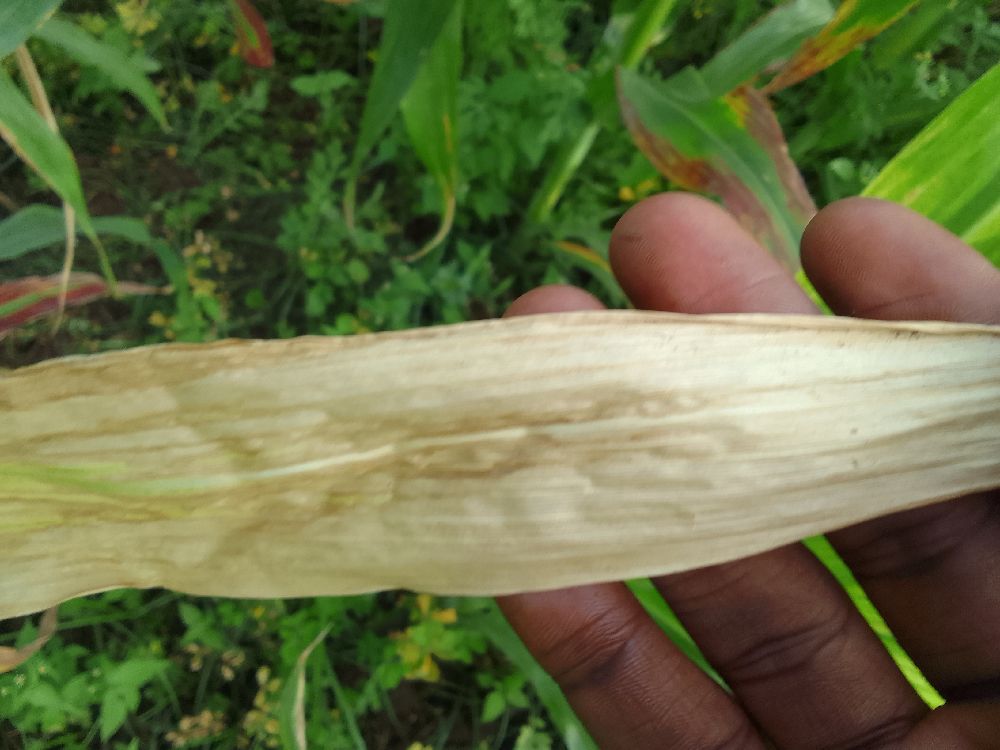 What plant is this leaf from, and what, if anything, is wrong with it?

maize, maize lethal necrosis
